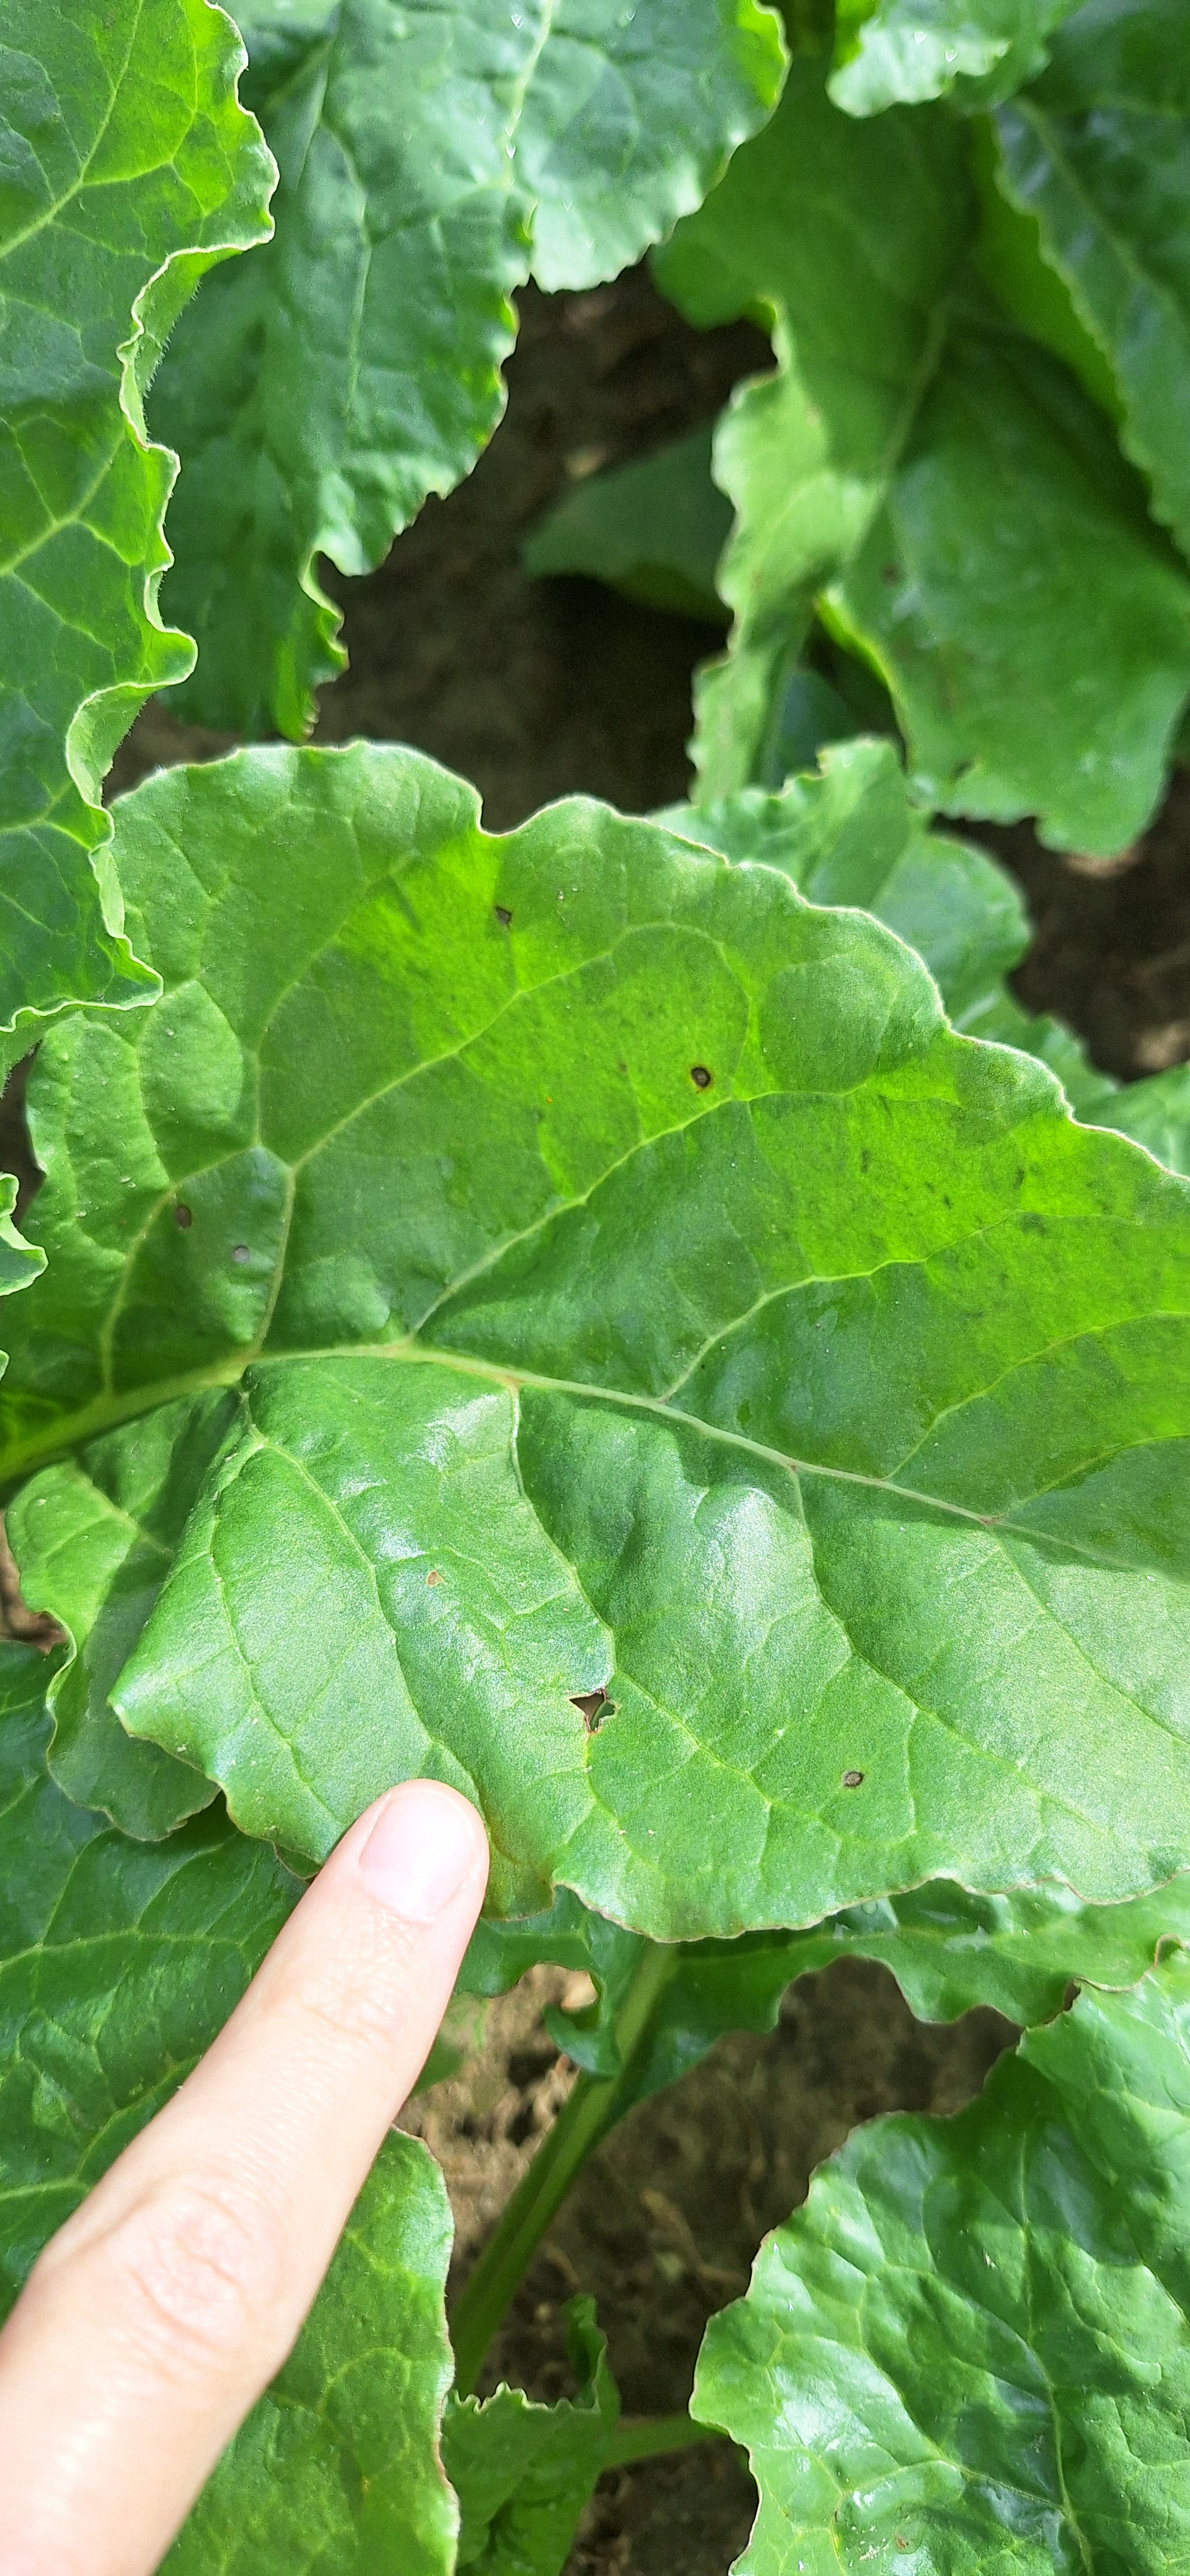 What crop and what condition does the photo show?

beet, cercospora
